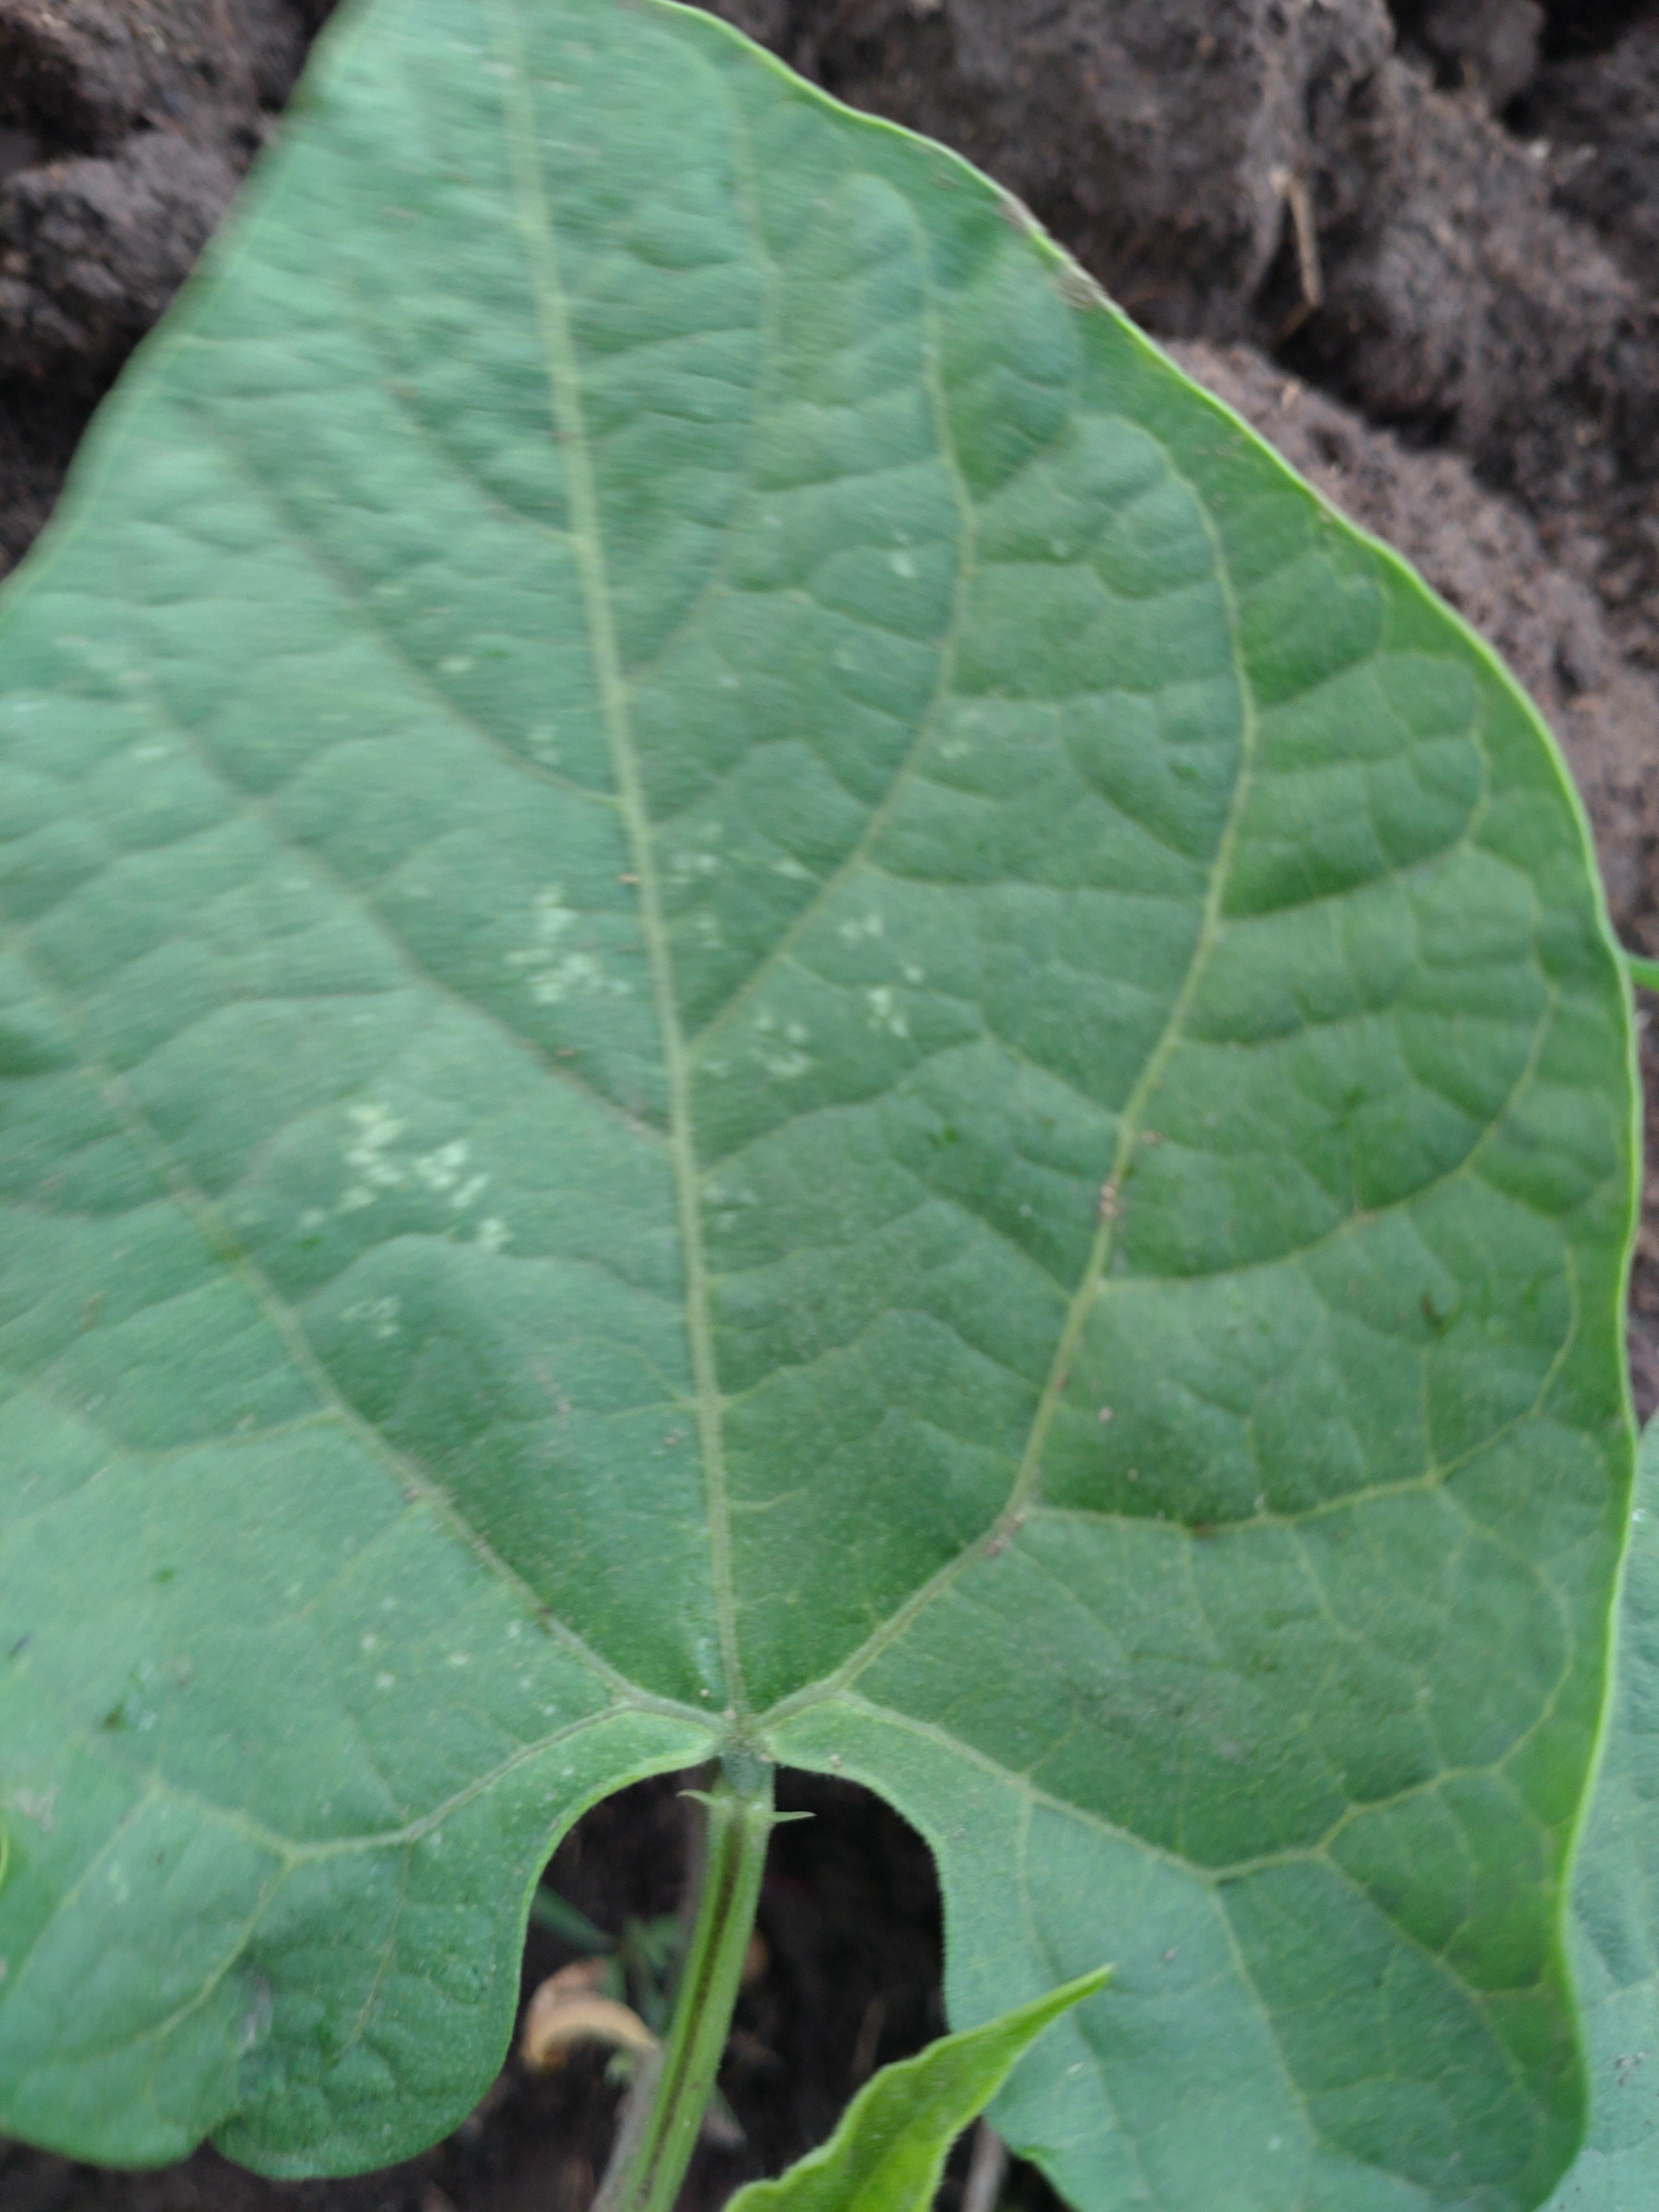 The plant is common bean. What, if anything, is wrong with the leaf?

healthy
